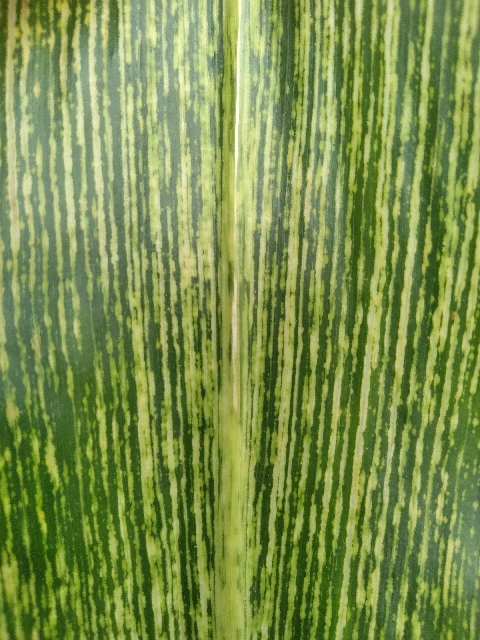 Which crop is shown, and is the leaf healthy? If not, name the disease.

maize, maize streak virus
